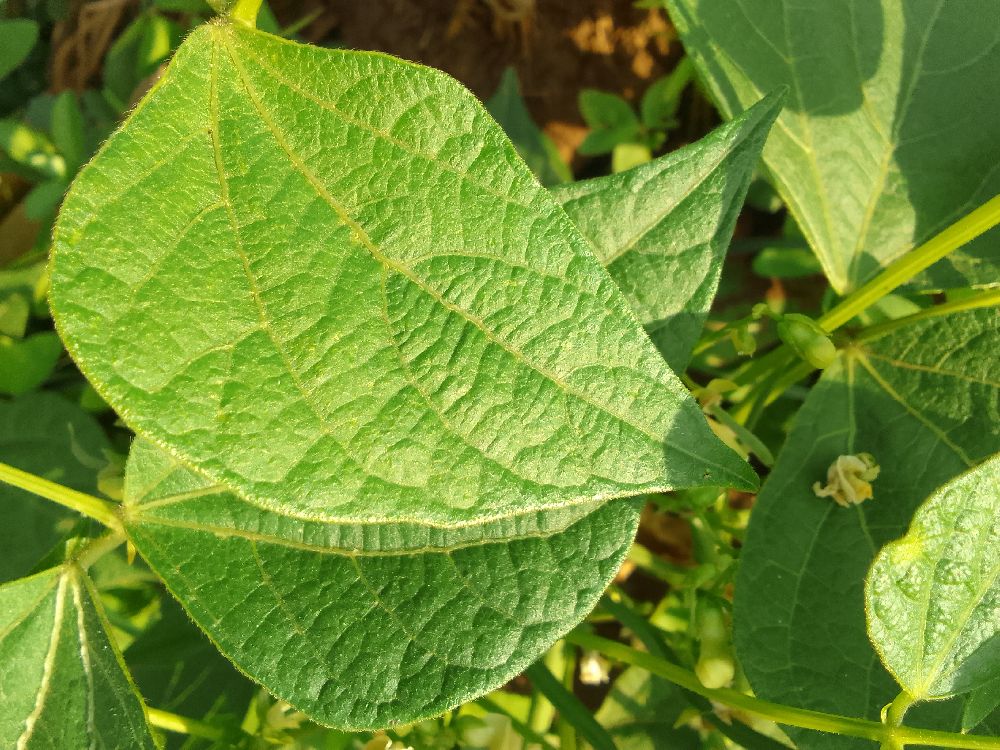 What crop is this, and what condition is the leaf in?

common bean, healthy
